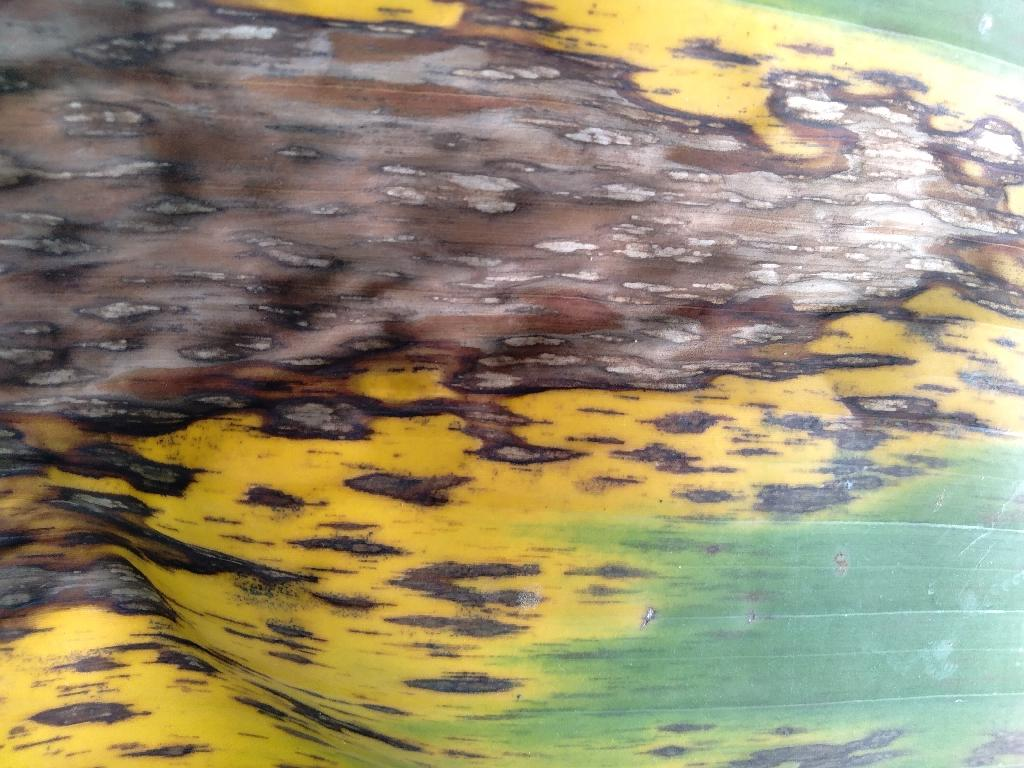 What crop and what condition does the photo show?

banana, black sigatoka
